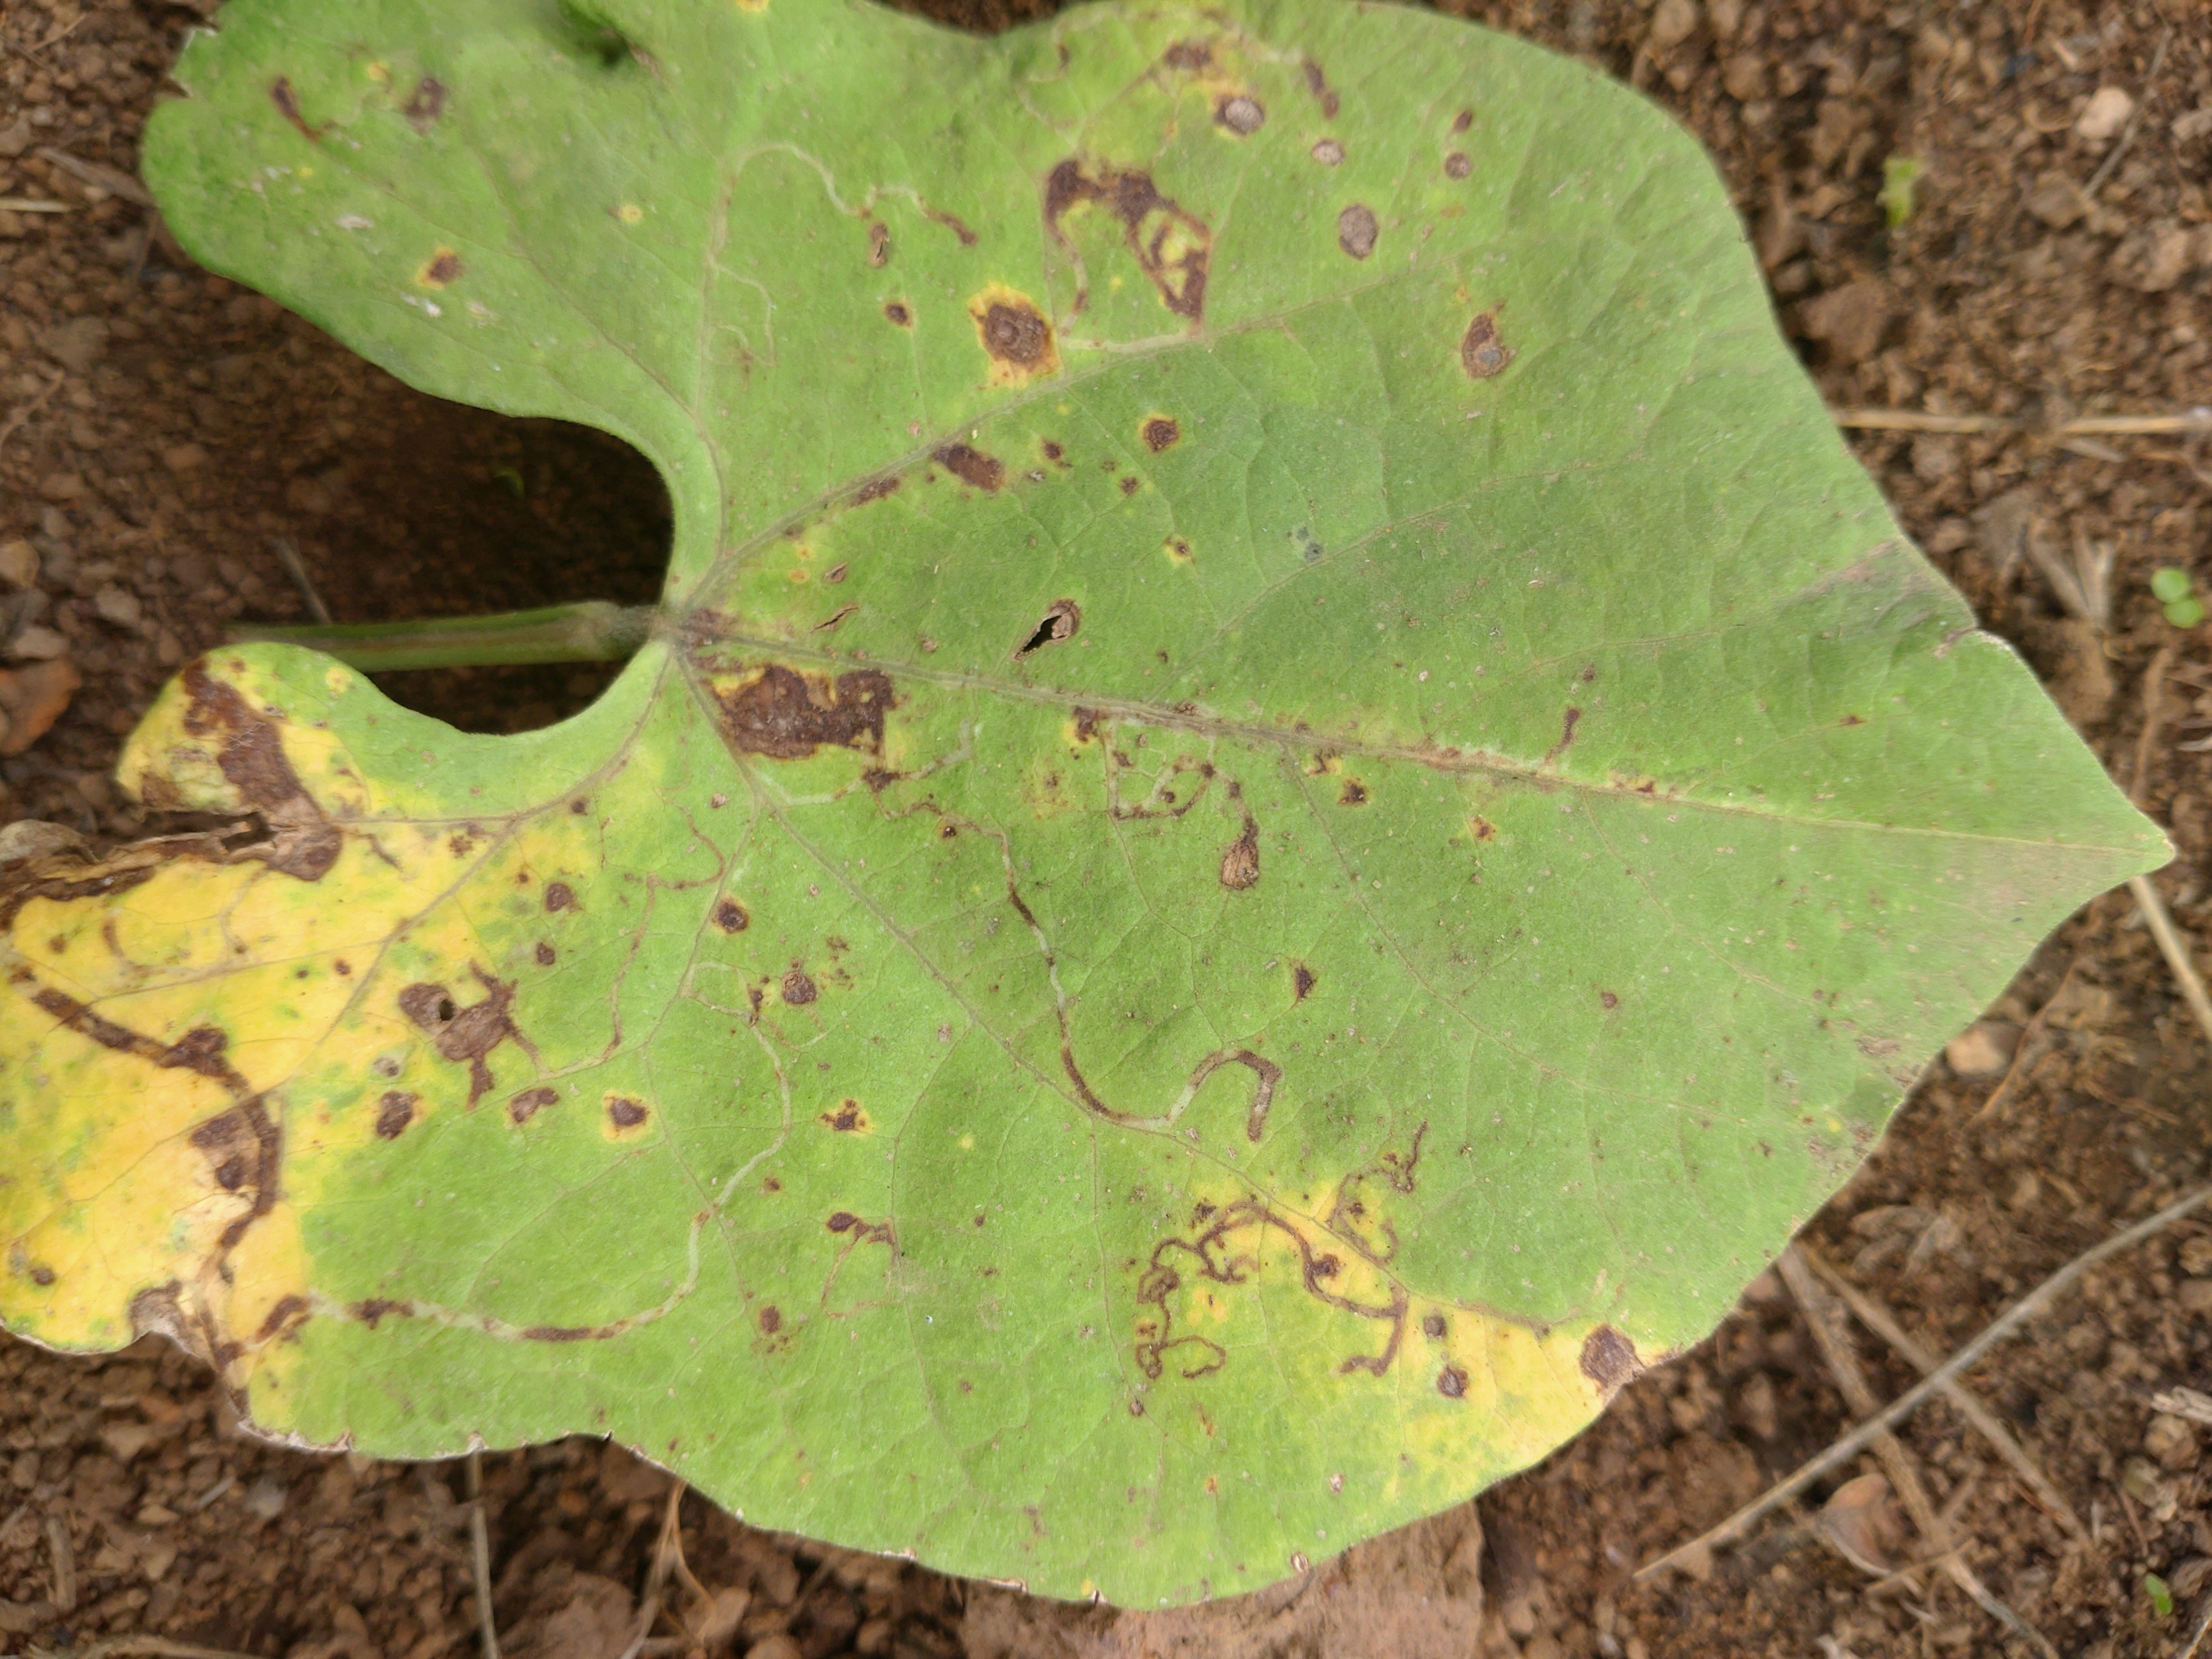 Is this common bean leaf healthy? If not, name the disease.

rust
